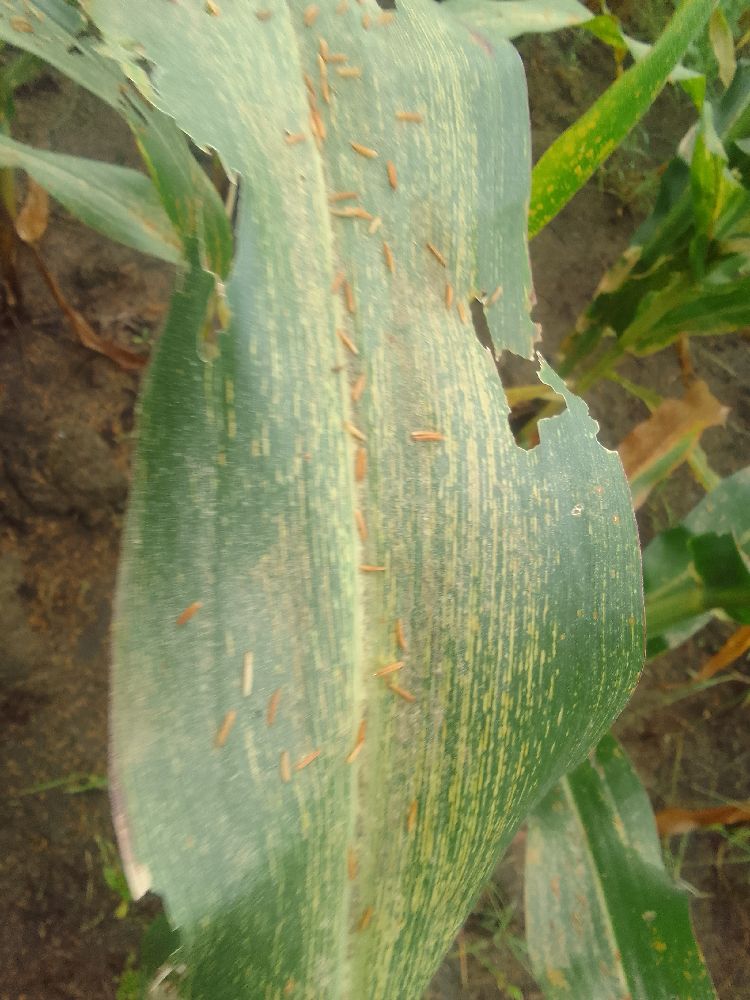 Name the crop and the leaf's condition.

maize, maize streak virus
